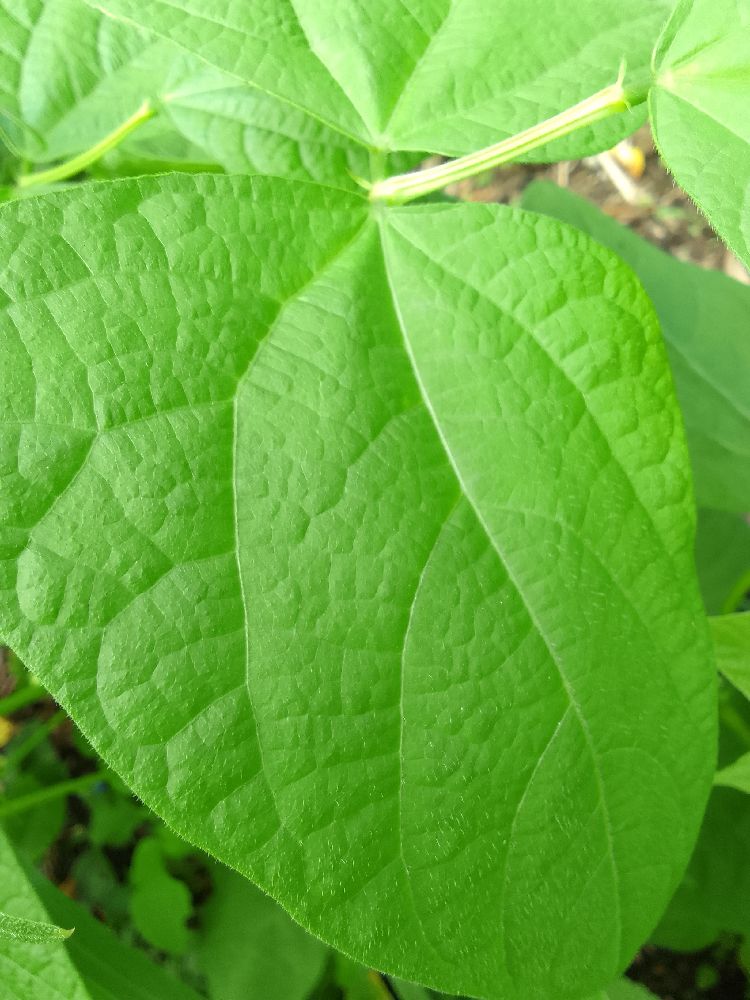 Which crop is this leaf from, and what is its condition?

common bean, healthy
